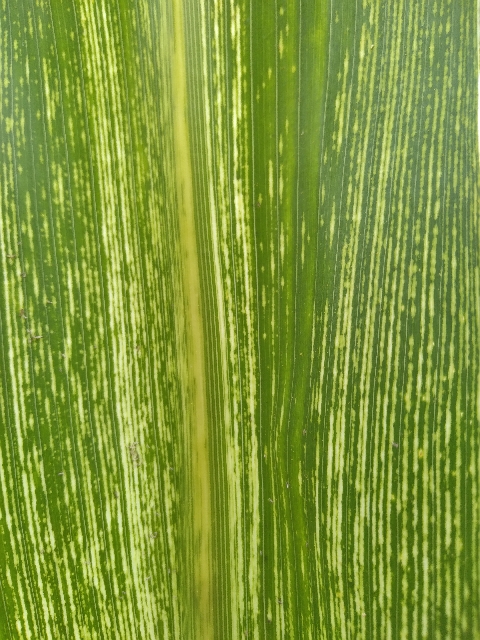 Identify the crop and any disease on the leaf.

maize, maize streak virus
